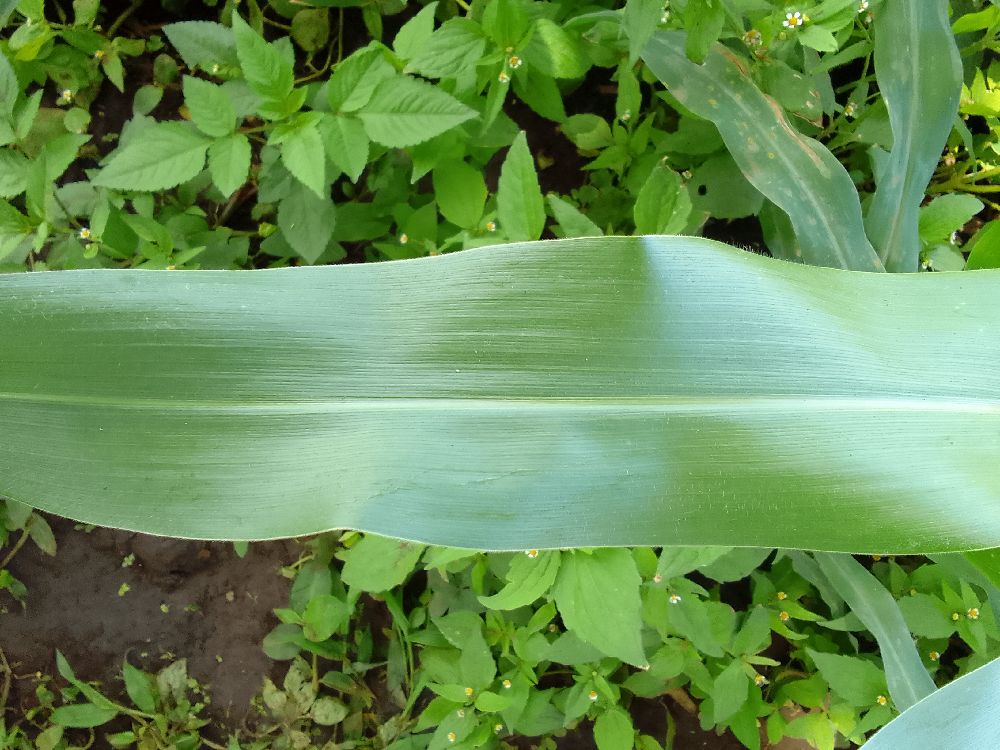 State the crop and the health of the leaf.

maize, healthy
